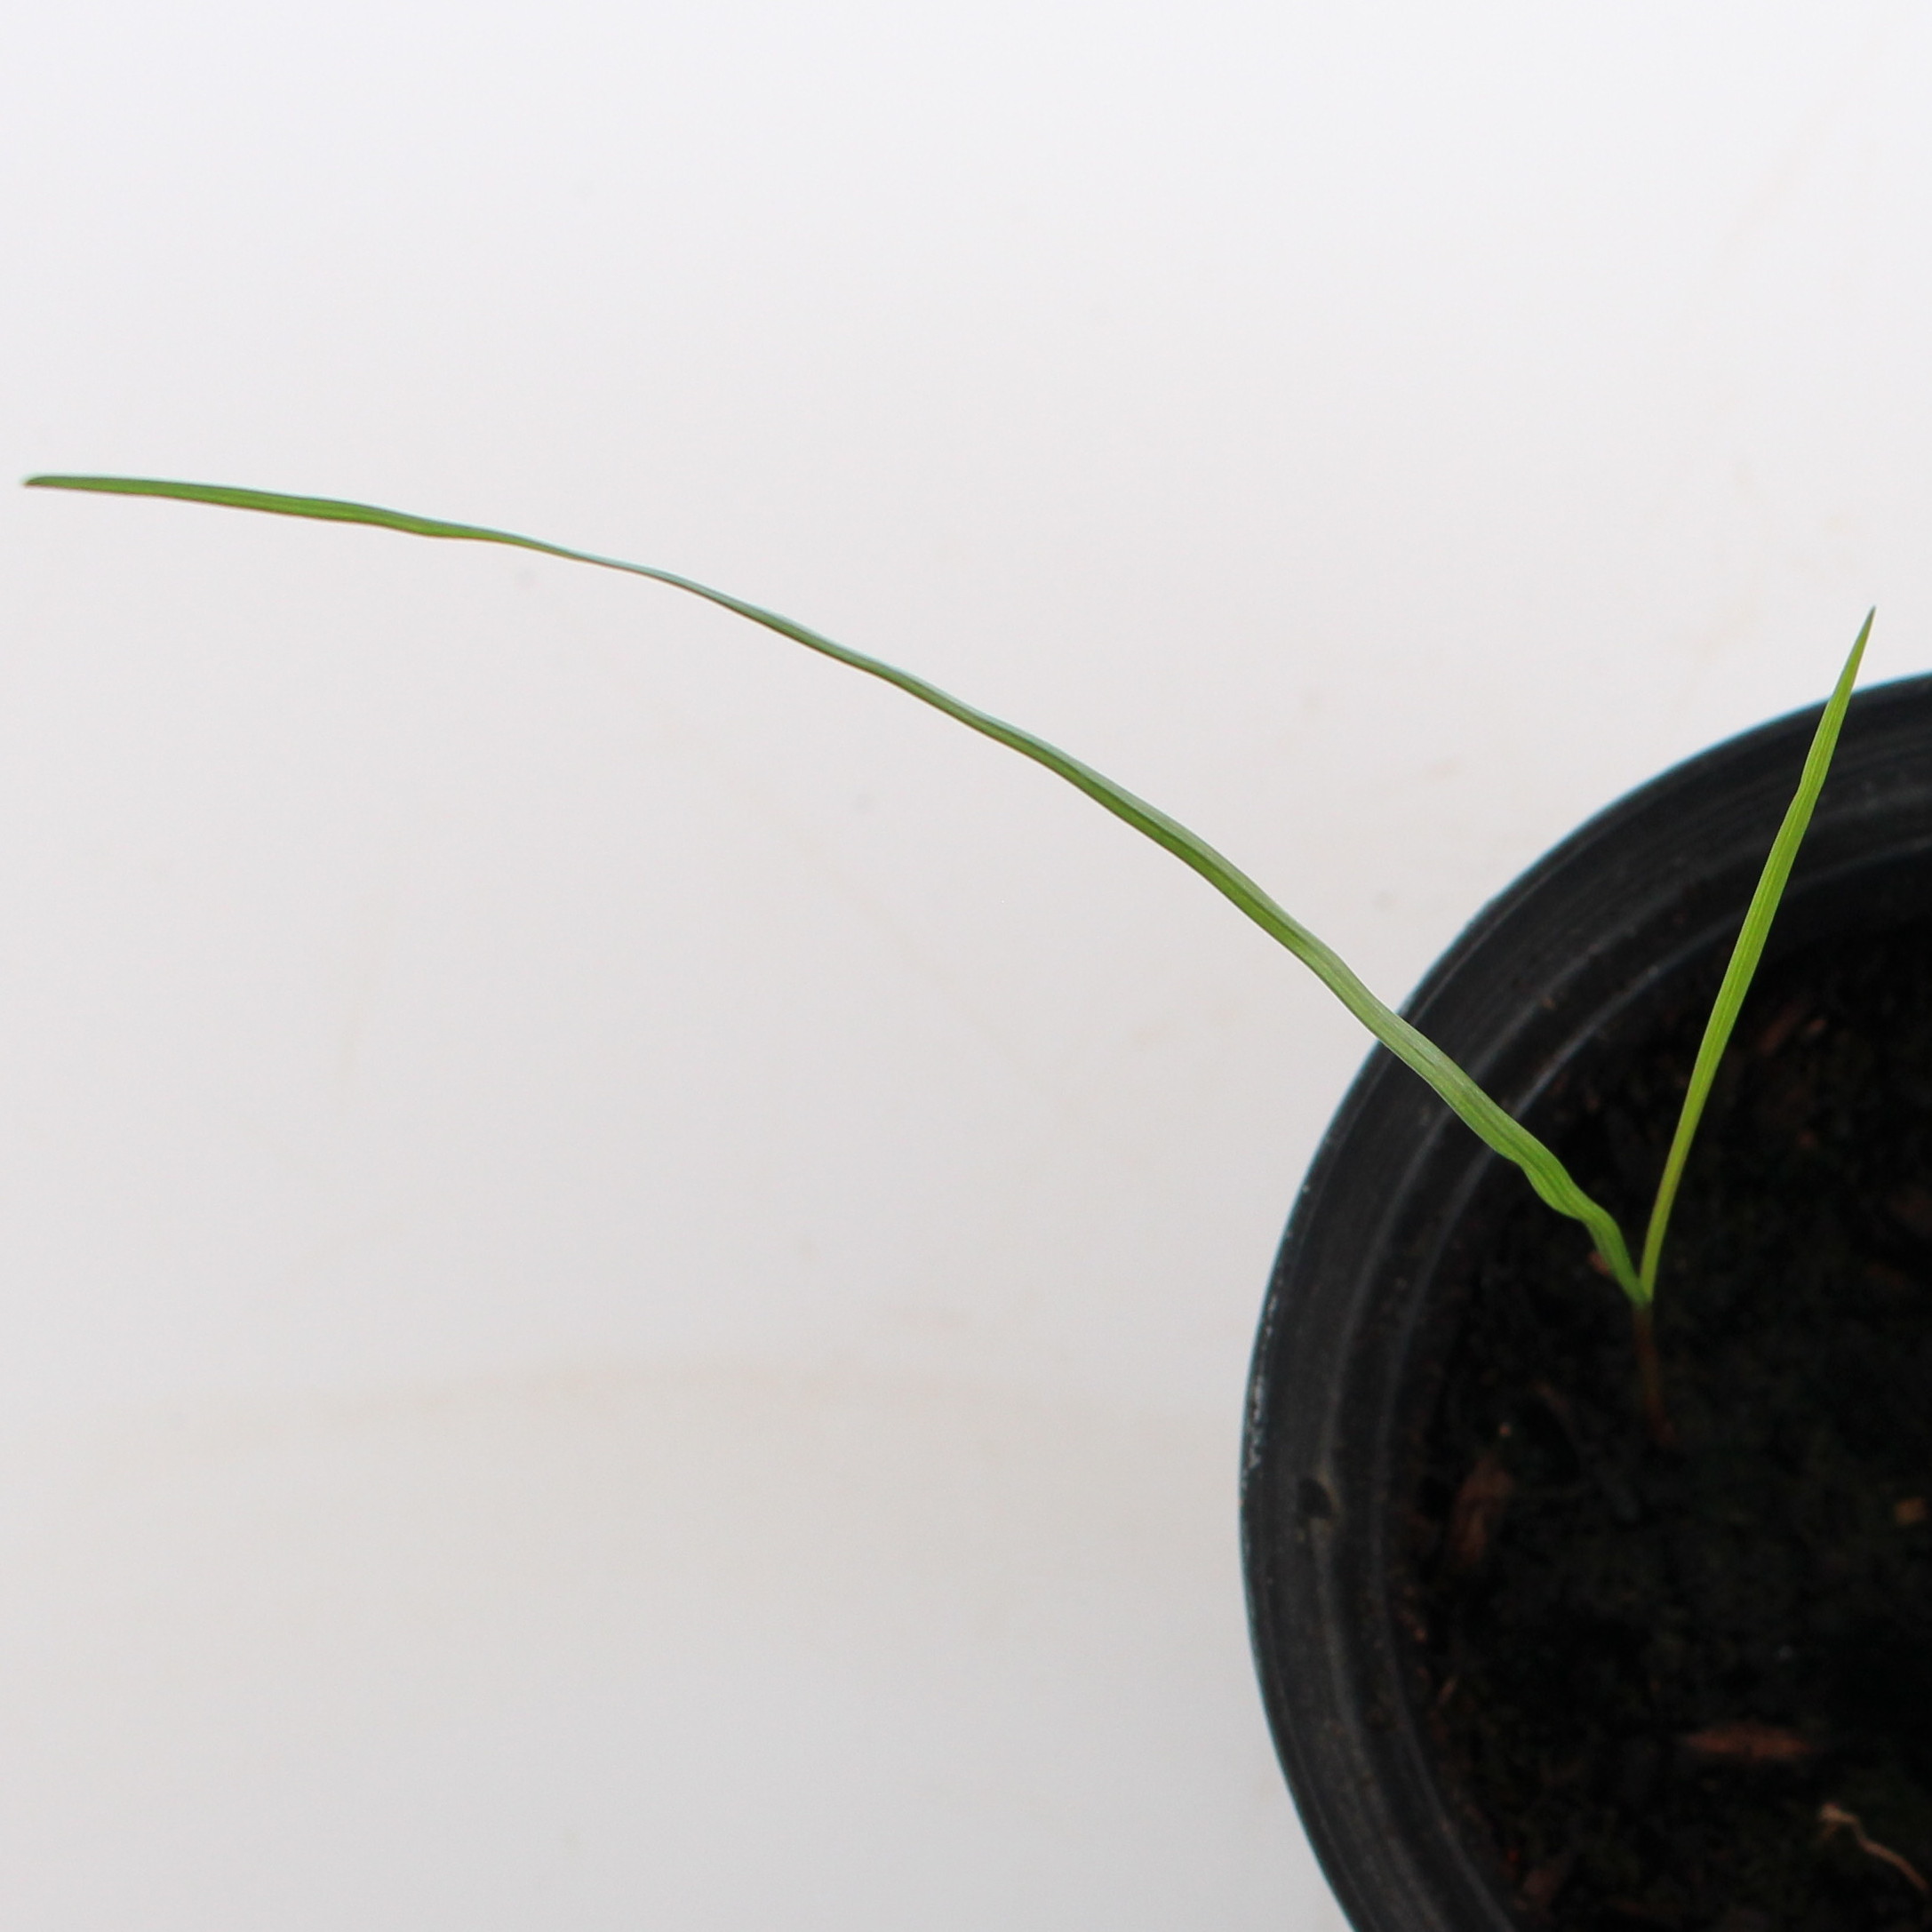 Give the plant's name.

Lolium multiflorum
